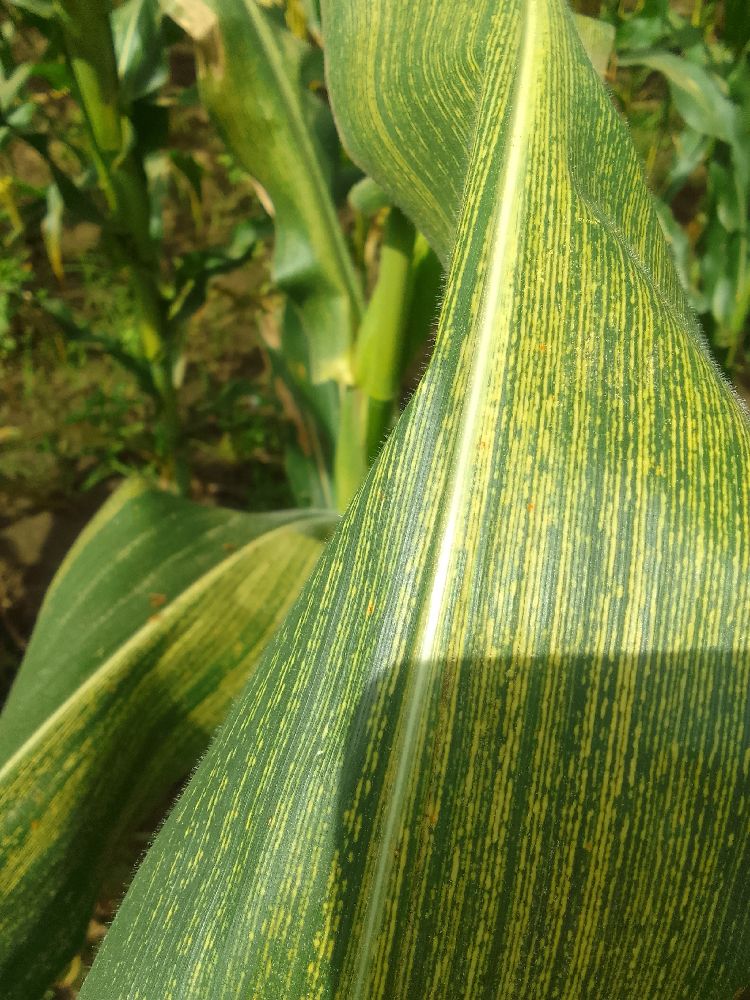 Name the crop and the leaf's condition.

maize, maize streak virus
